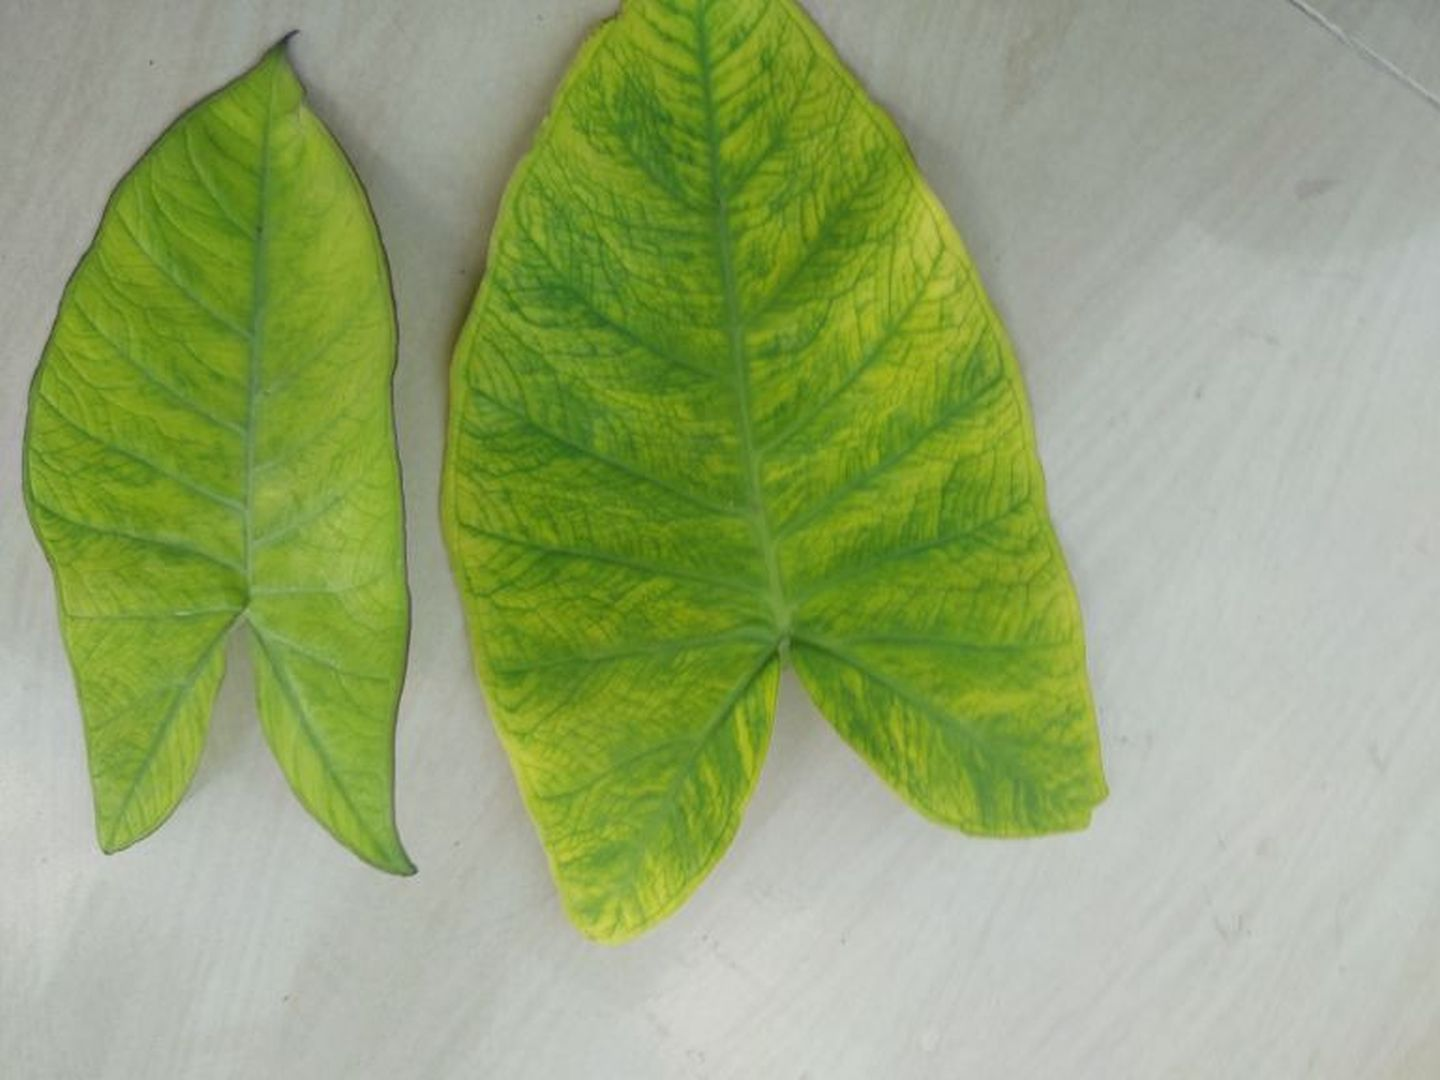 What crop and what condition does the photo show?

taro, mosaic
